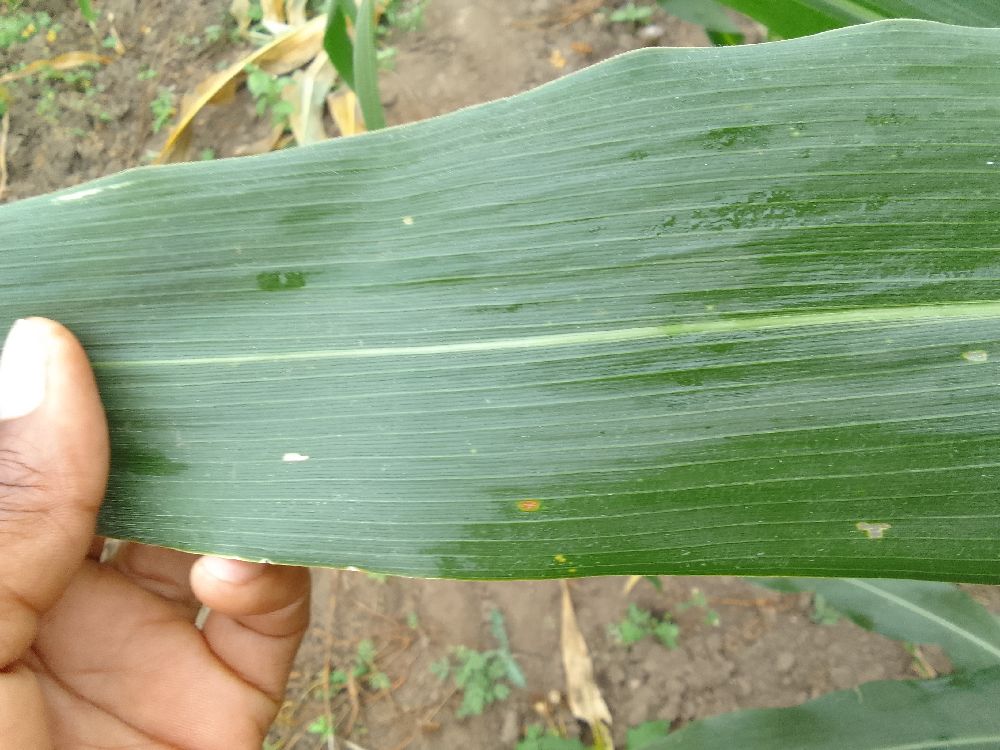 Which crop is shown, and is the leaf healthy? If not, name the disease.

maize, healthy
